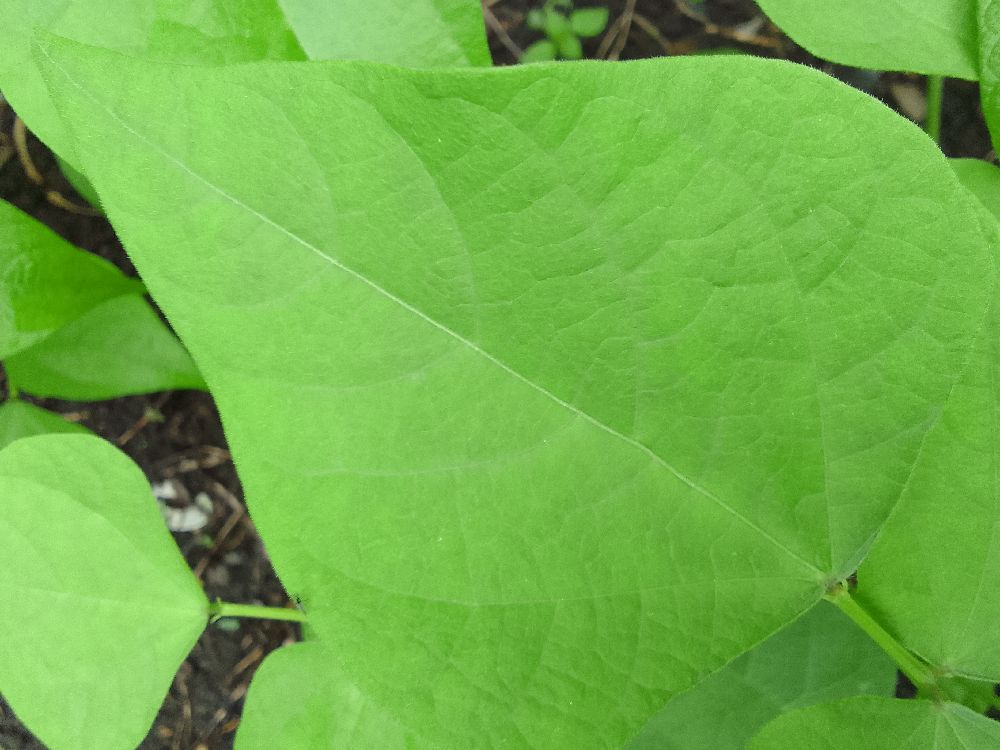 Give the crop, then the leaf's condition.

common bean, healthy
